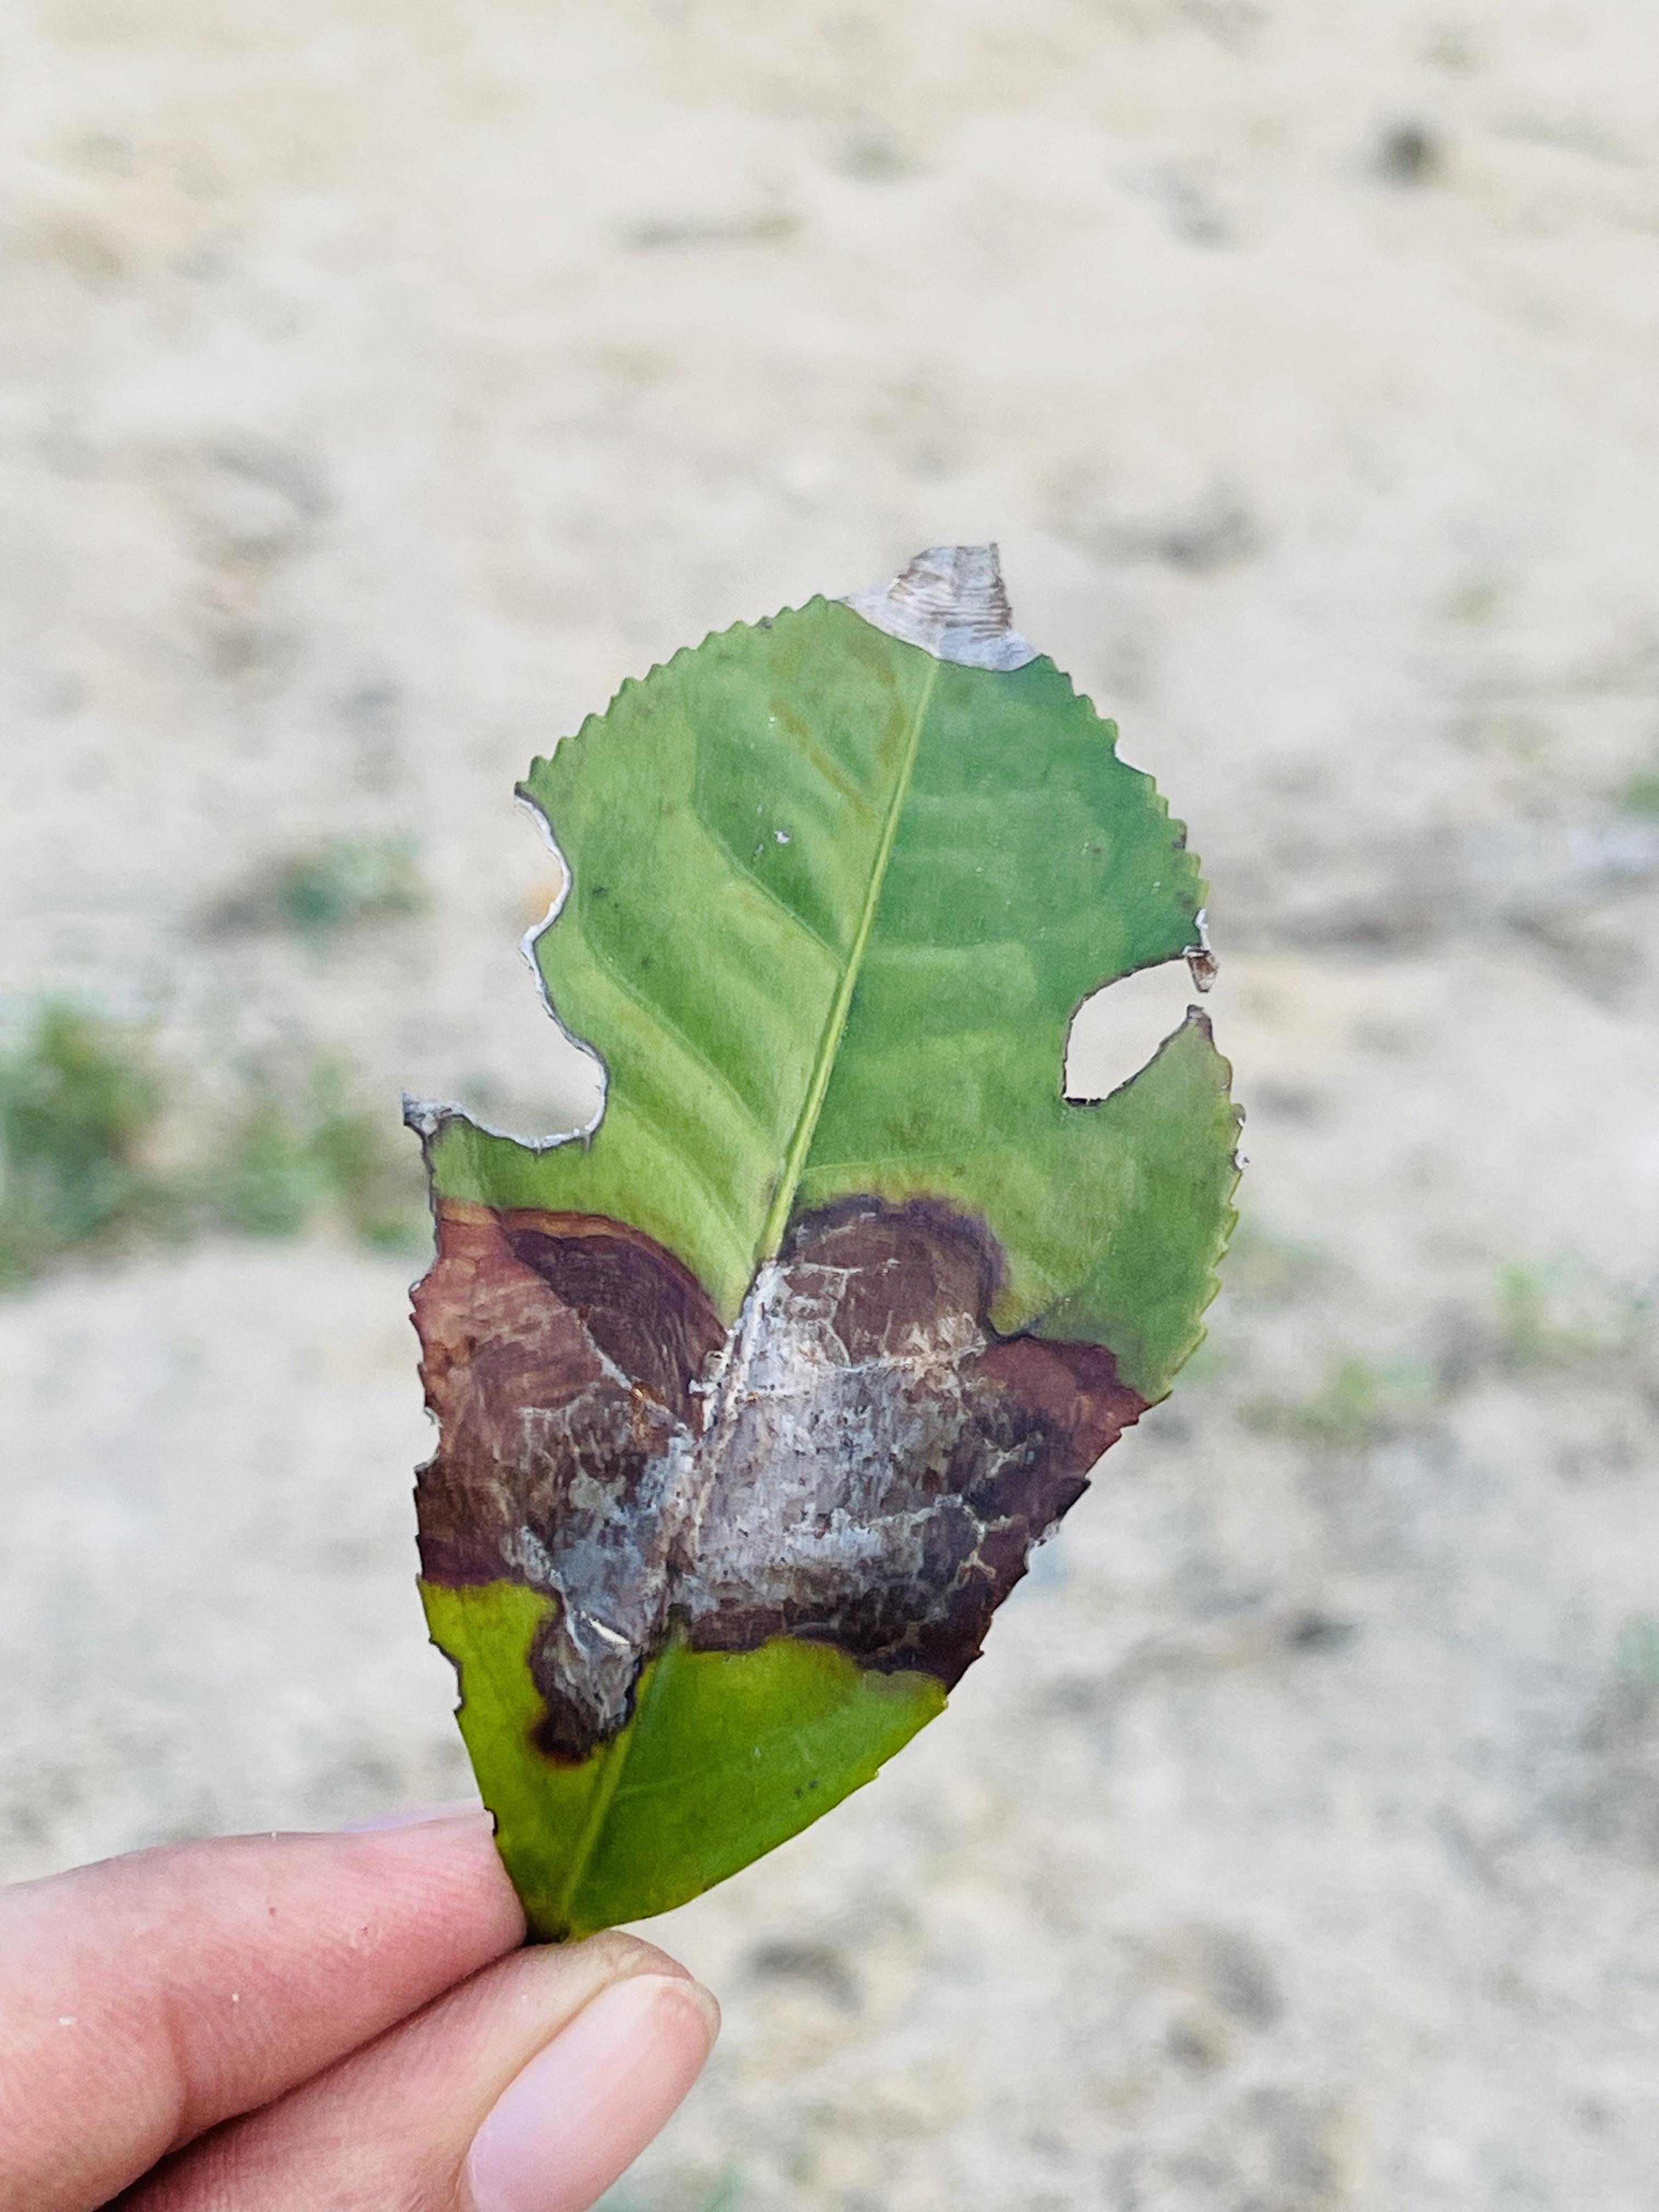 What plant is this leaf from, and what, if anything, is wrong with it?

tea, blight
